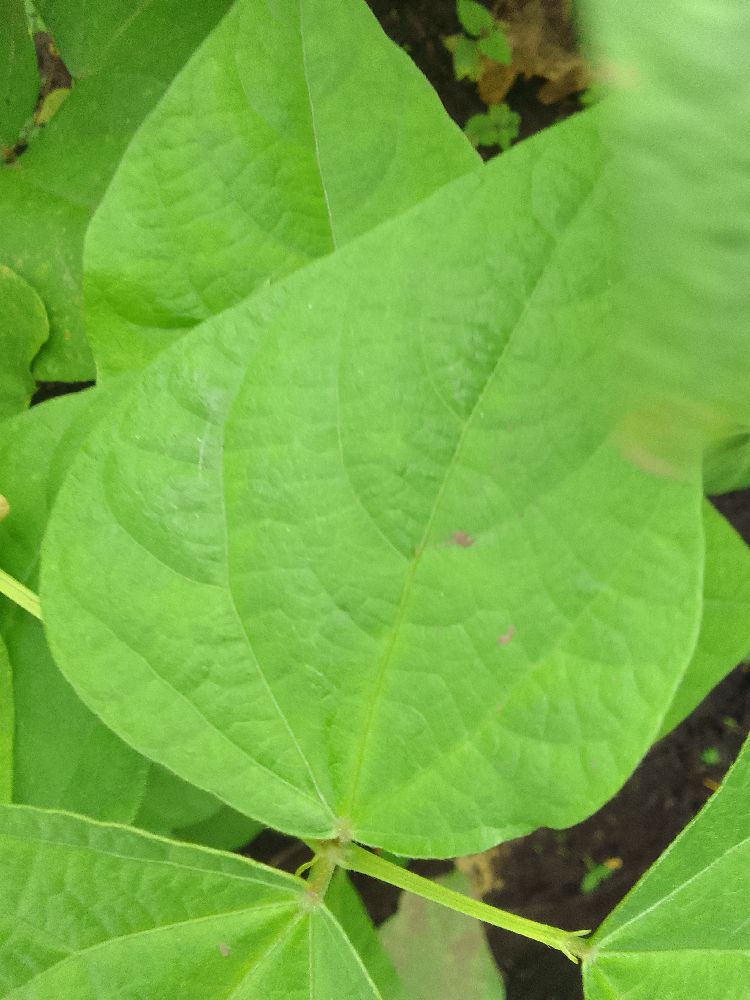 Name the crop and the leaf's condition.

common bean, healthy
